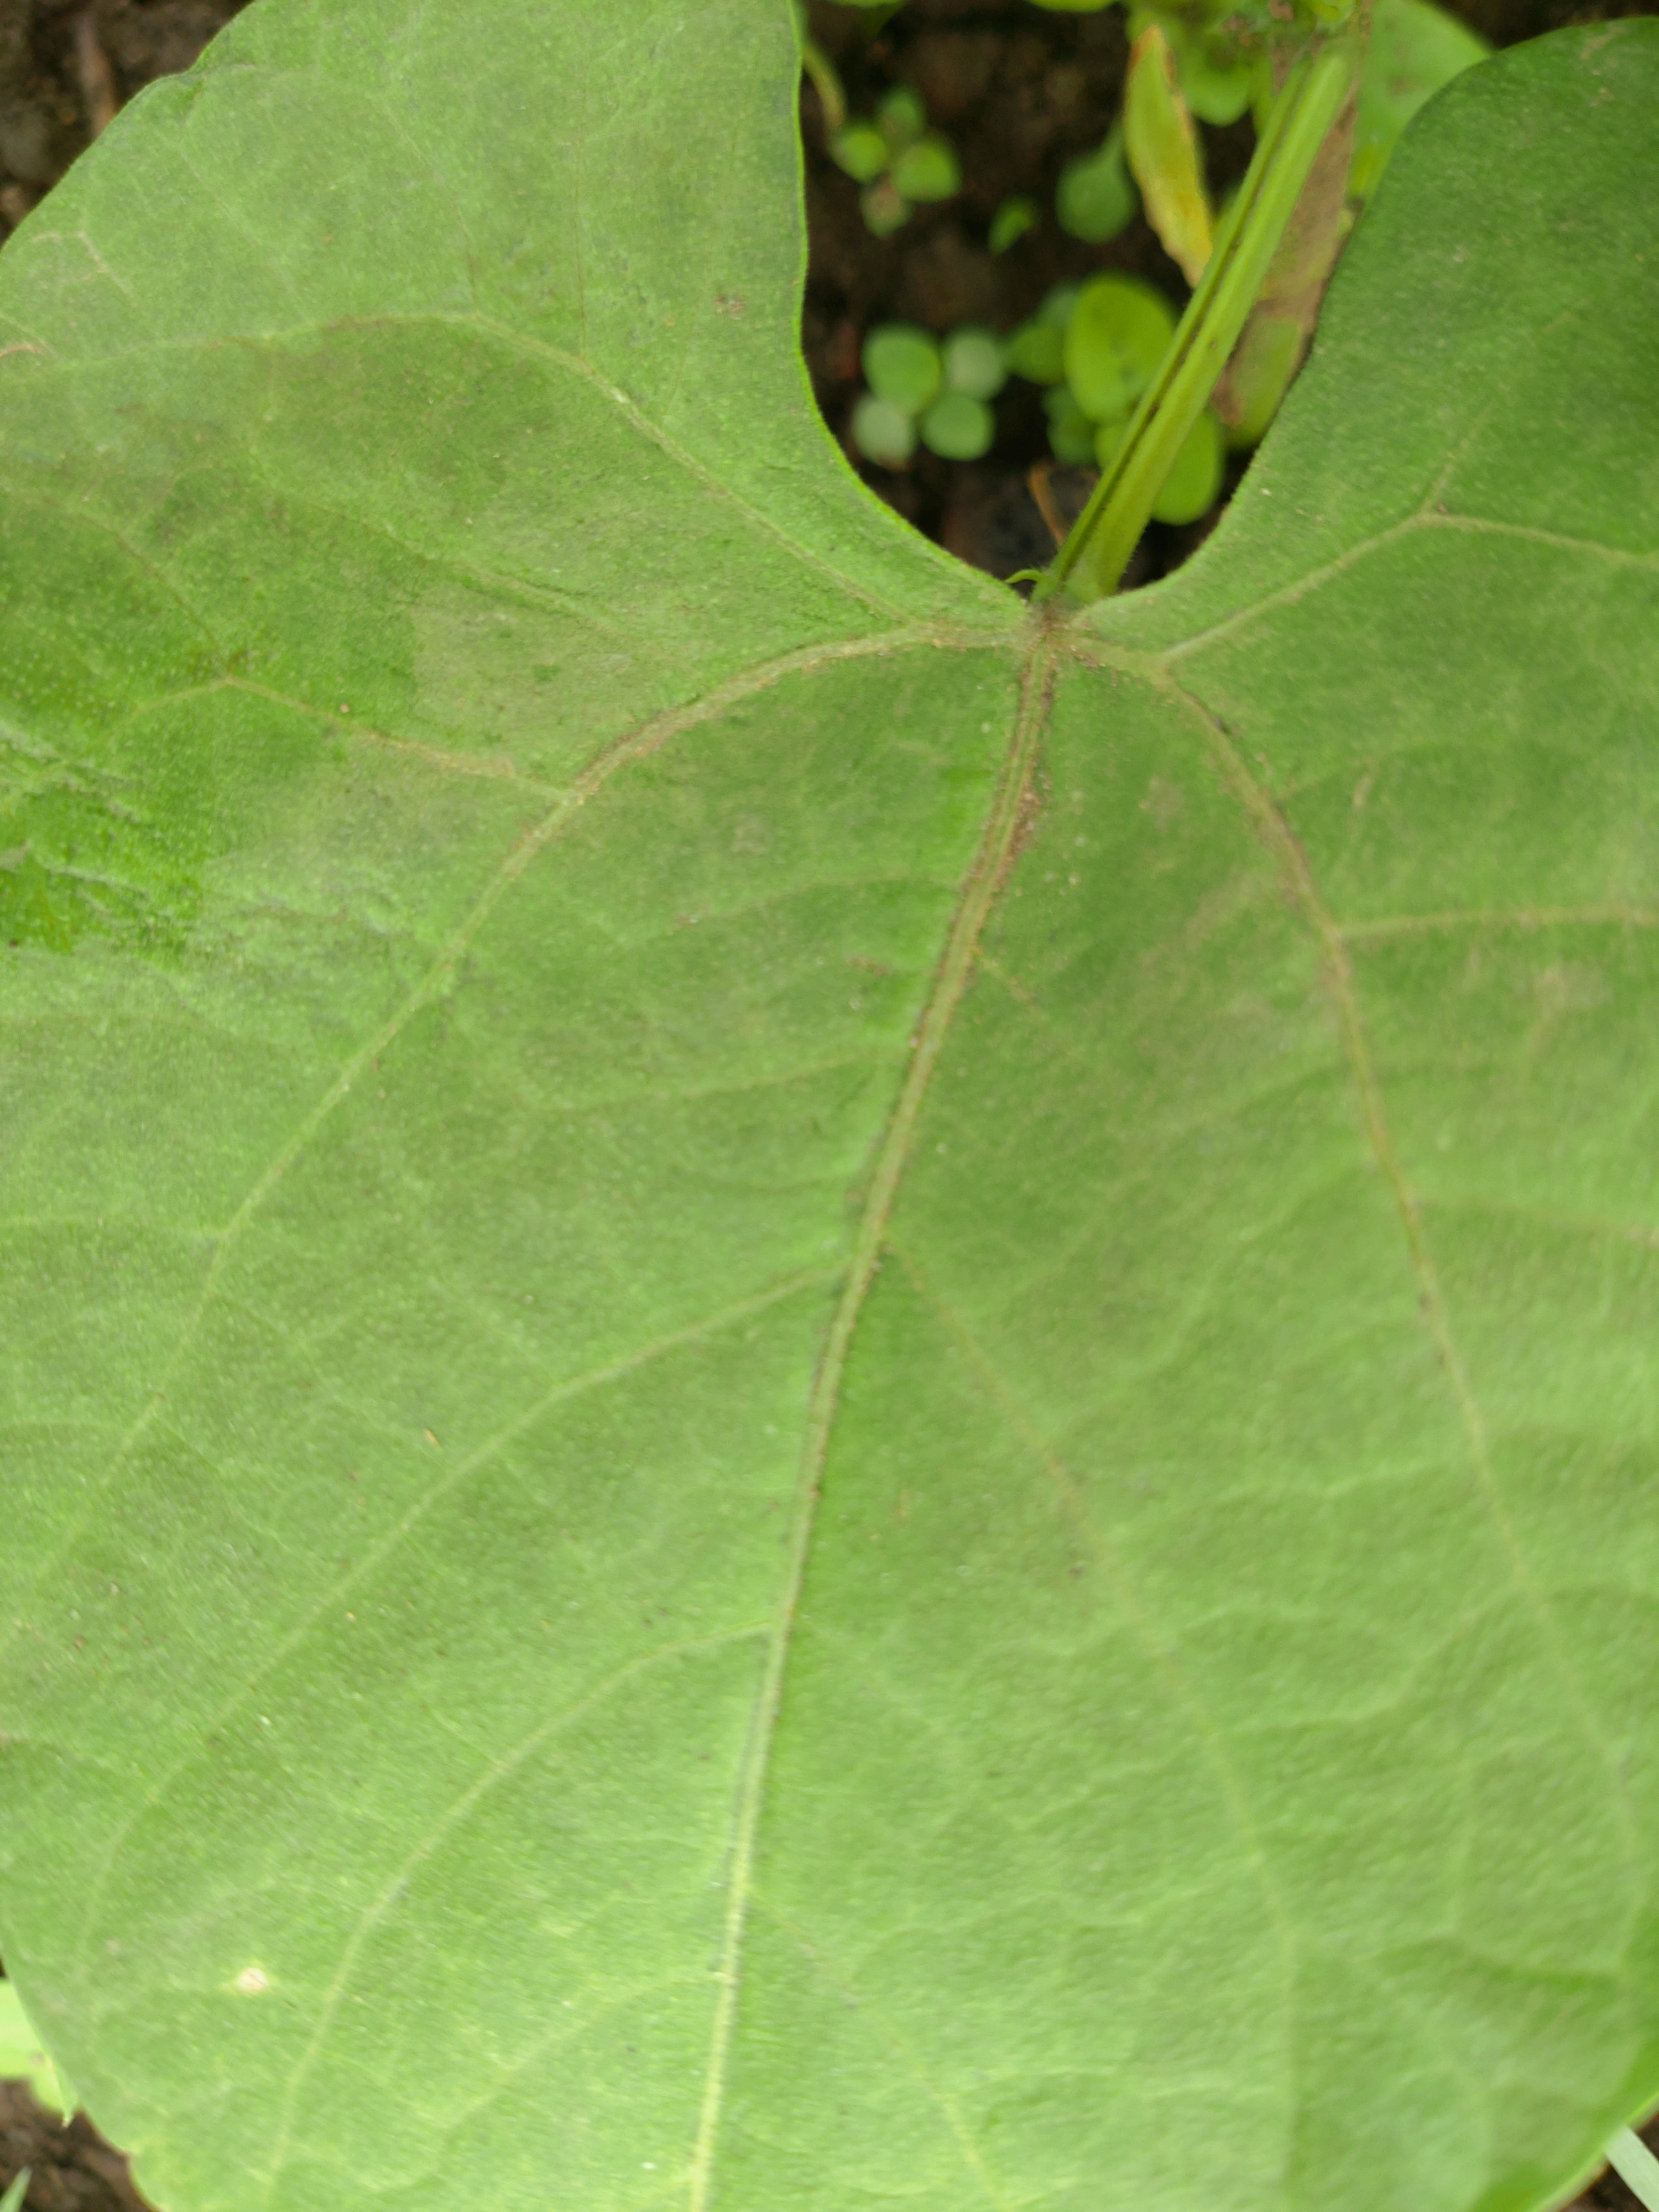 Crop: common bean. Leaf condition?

healthy
